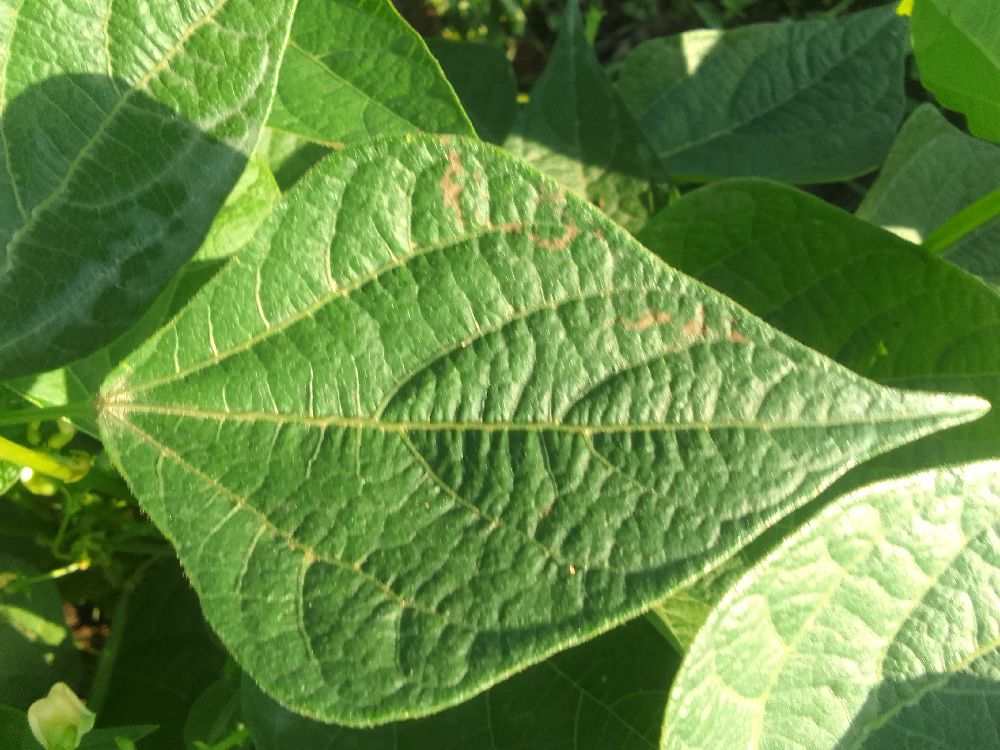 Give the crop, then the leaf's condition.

common bean, healthy
